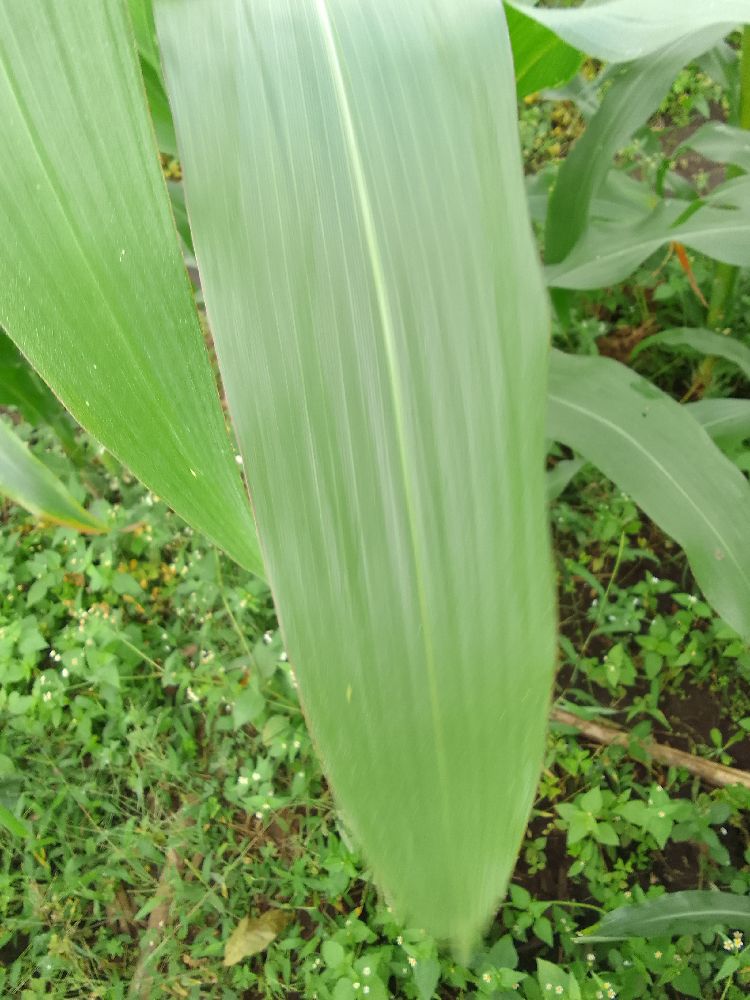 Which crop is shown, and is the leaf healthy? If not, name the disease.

maize, healthy
